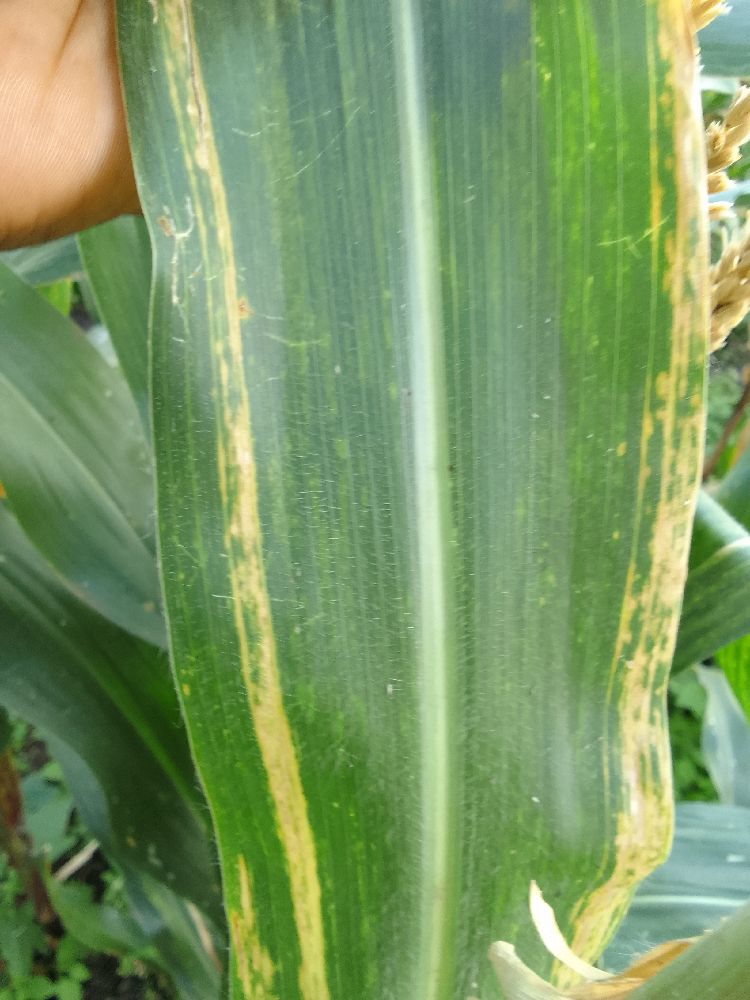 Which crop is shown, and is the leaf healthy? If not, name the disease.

maize, maize lethal necrosis
